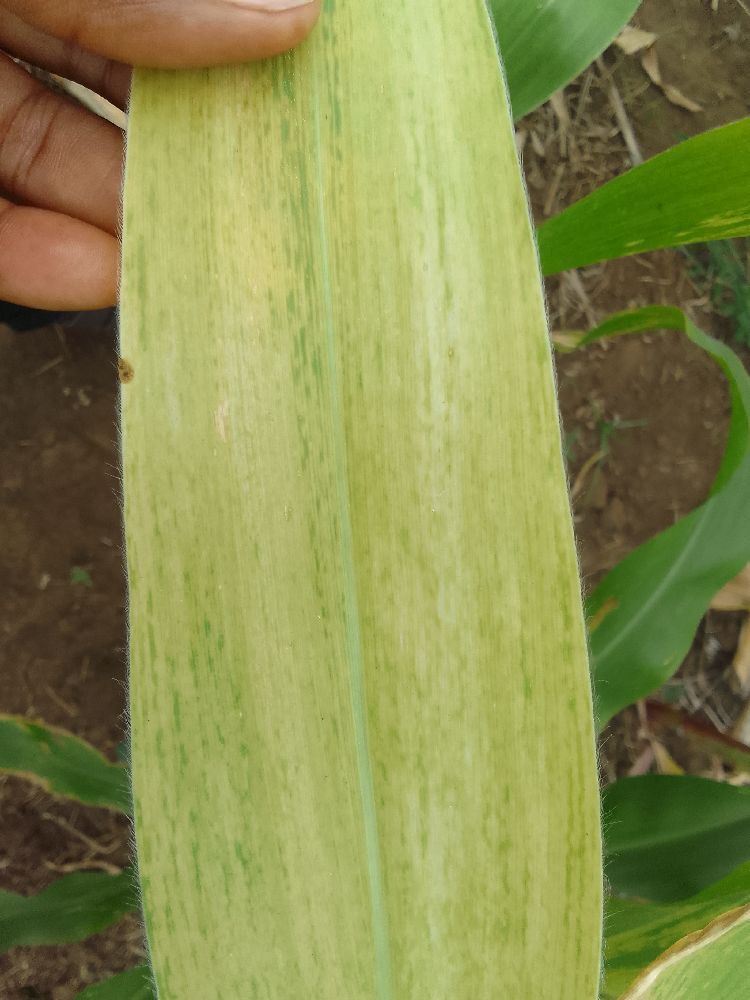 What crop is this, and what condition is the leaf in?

maize, maize lethal necrosis
